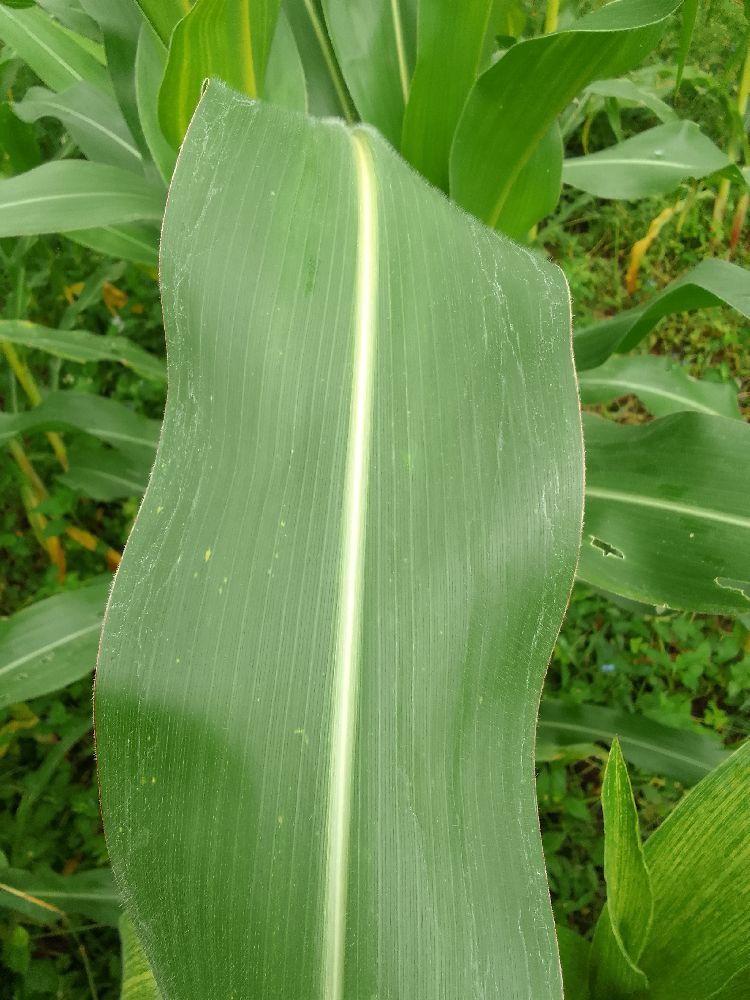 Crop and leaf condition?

maize, healthy
